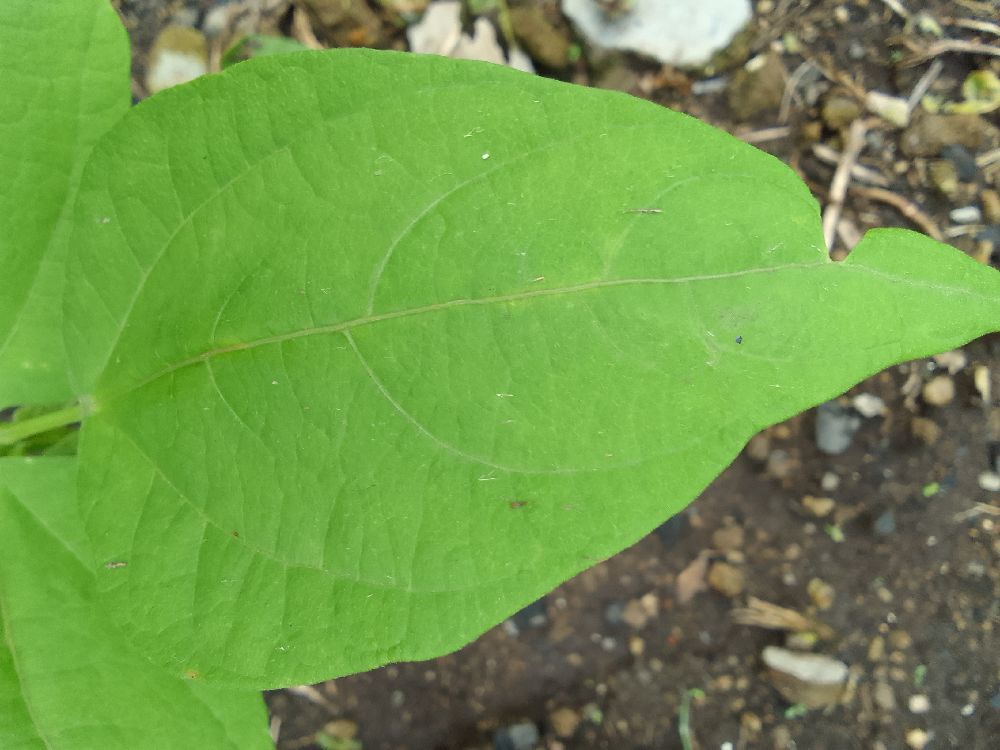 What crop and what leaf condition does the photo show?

common bean, healthy
